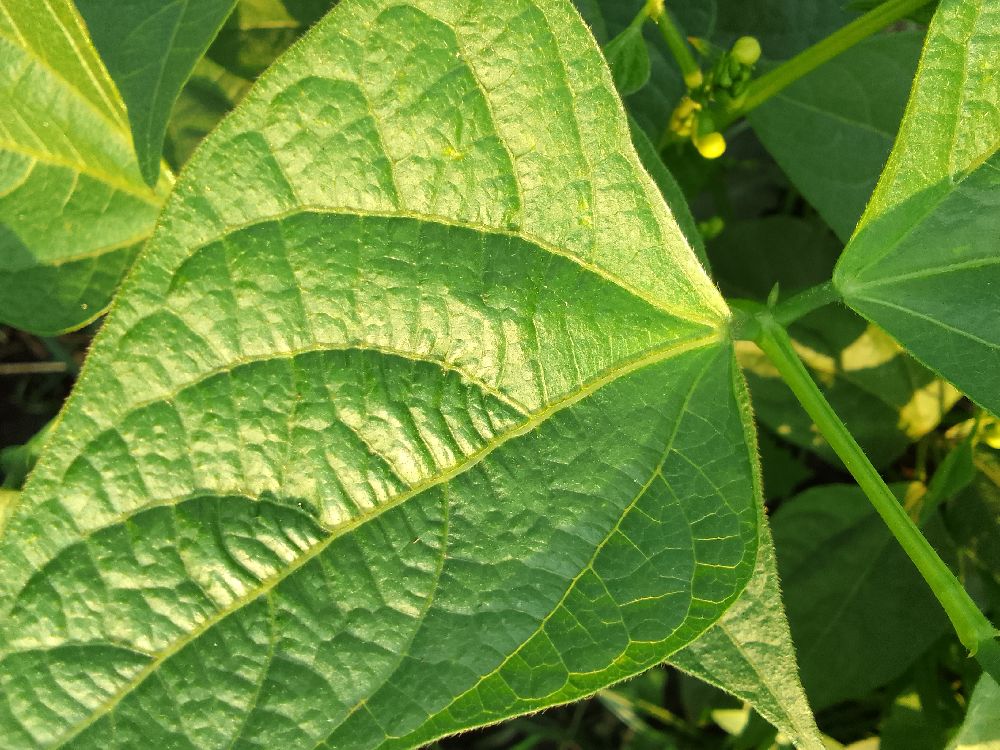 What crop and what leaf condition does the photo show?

common bean, healthy
